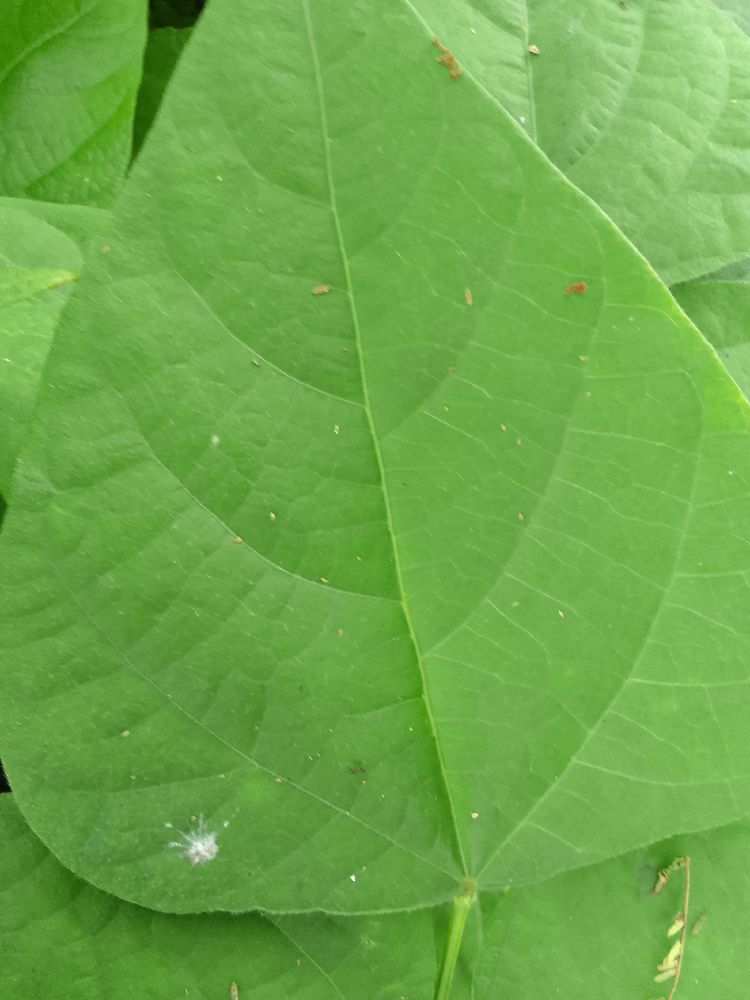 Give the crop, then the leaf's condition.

common bean, healthy
